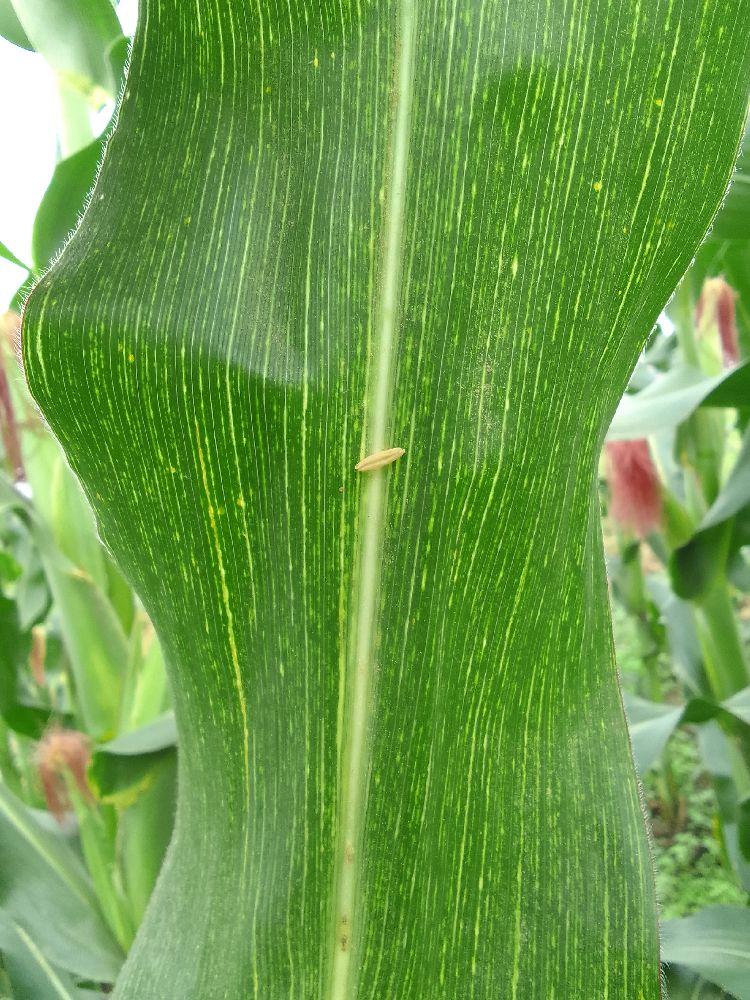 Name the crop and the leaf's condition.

maize, maize streak virus
